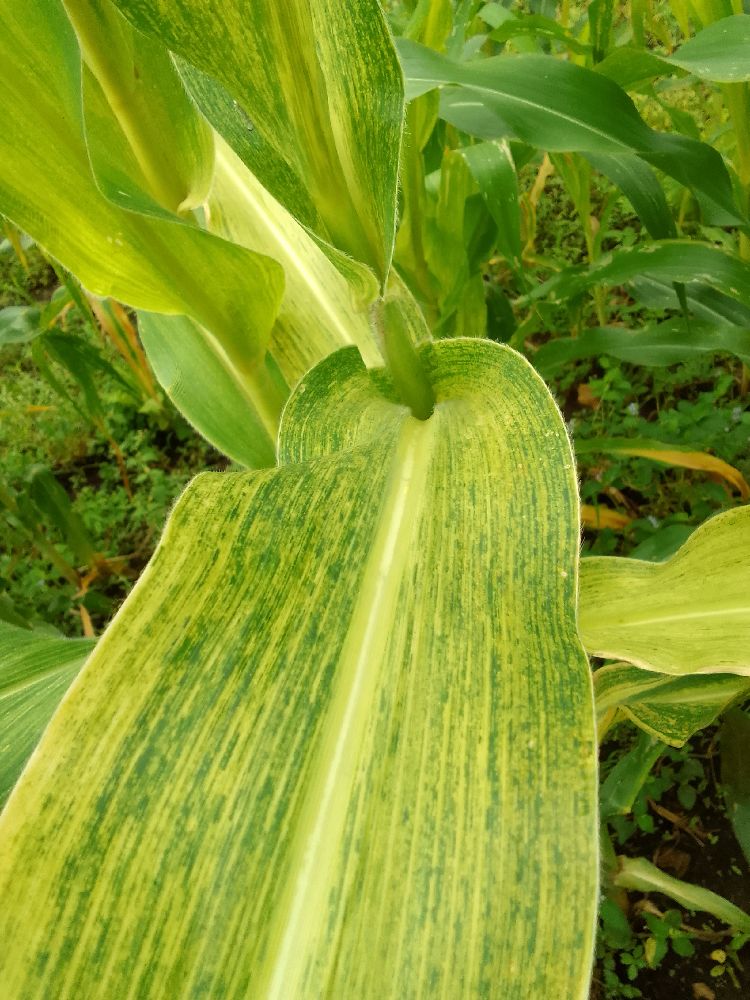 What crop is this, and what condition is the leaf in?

maize, maize lethal necrosis
